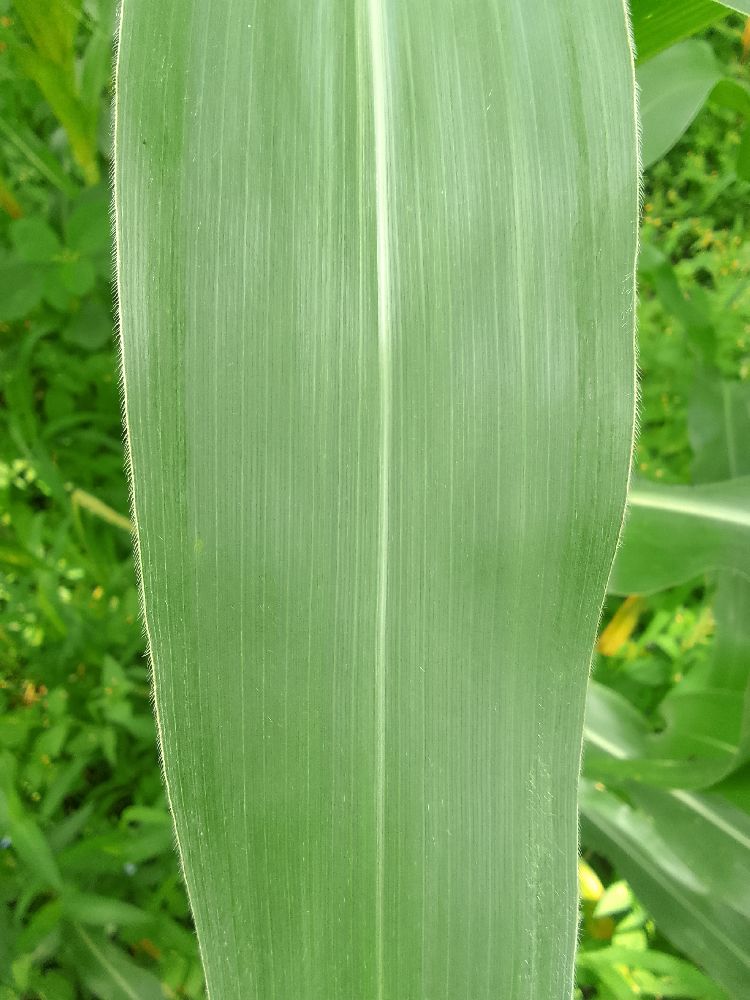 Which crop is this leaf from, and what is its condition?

maize, healthy
